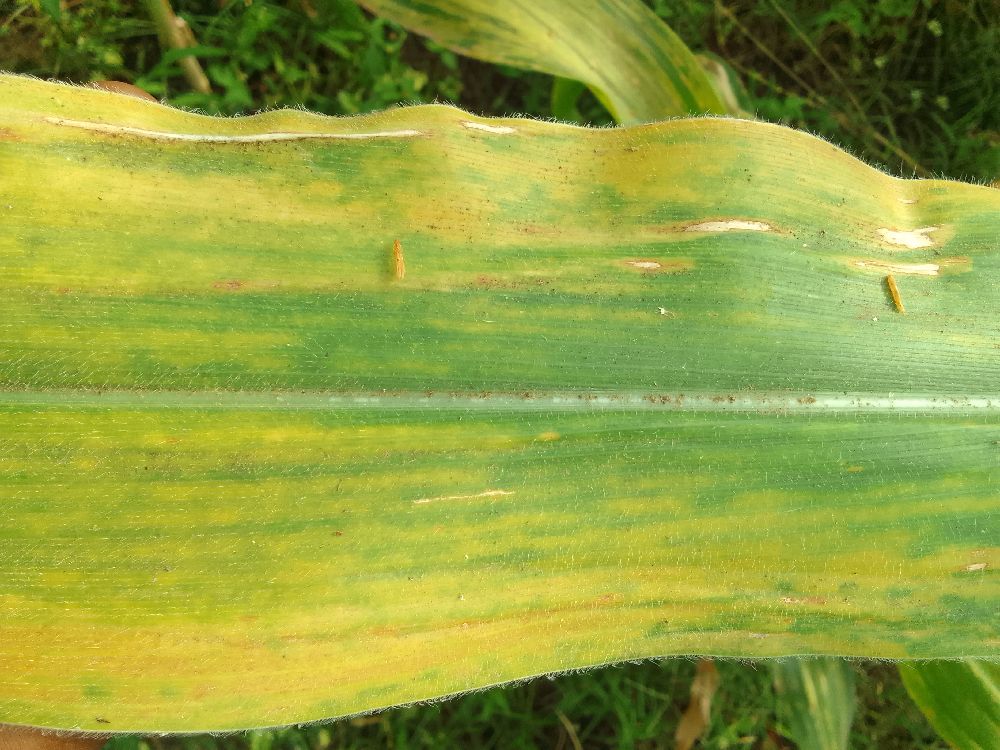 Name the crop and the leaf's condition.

maize, maize lethal necrosis
